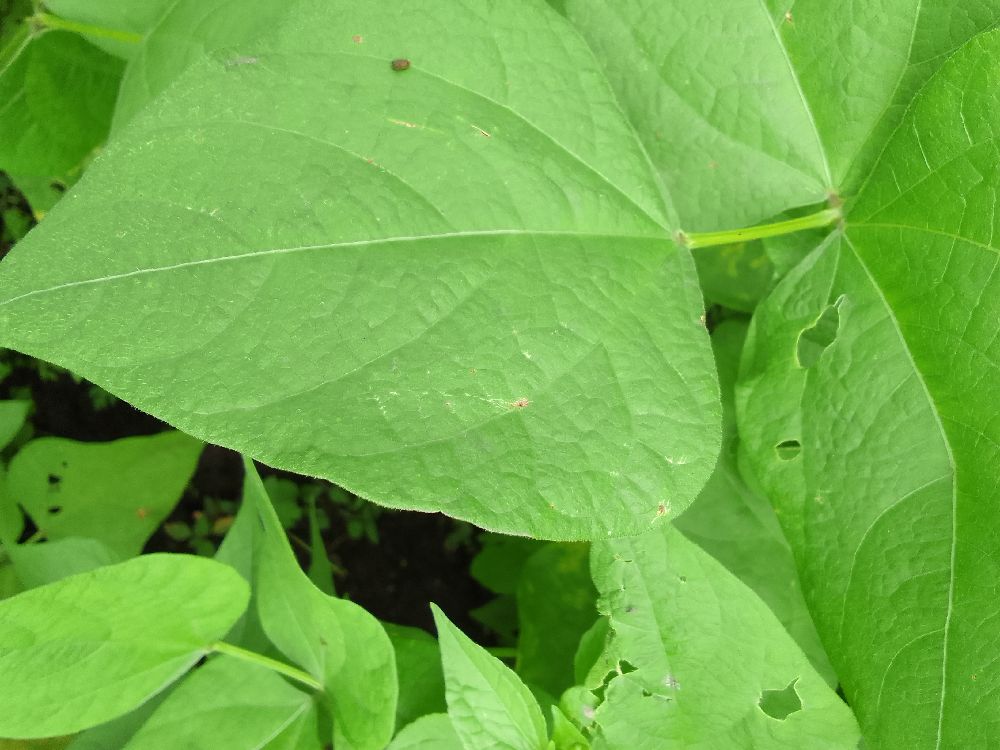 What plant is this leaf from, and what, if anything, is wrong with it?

common bean, healthy
